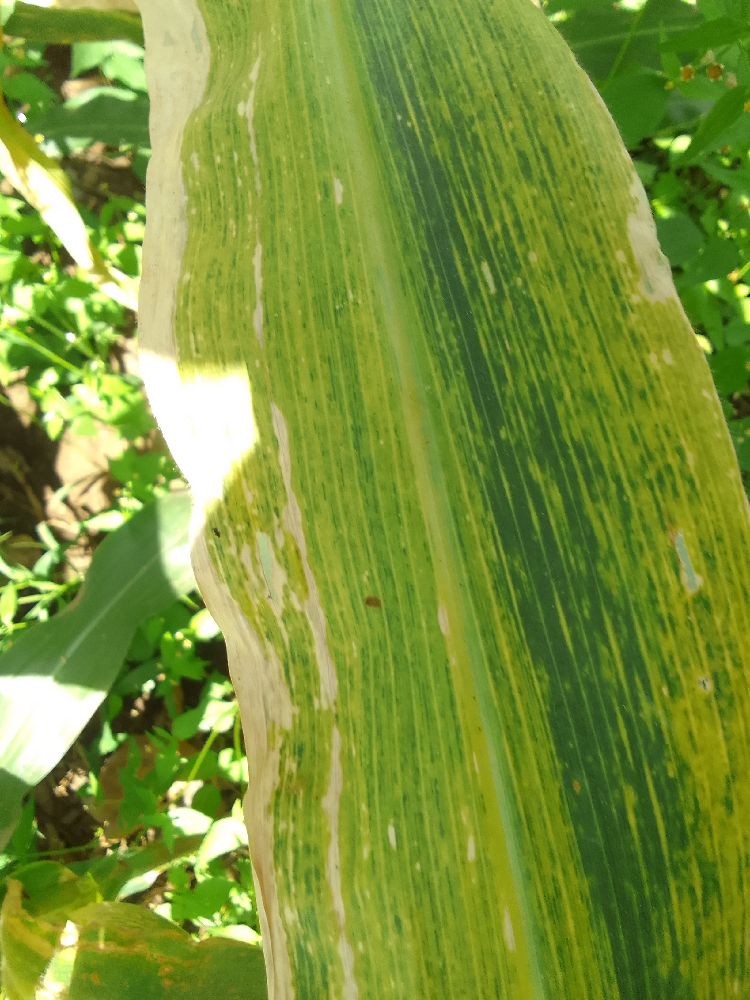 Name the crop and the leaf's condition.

maize, maize lethal necrosis
